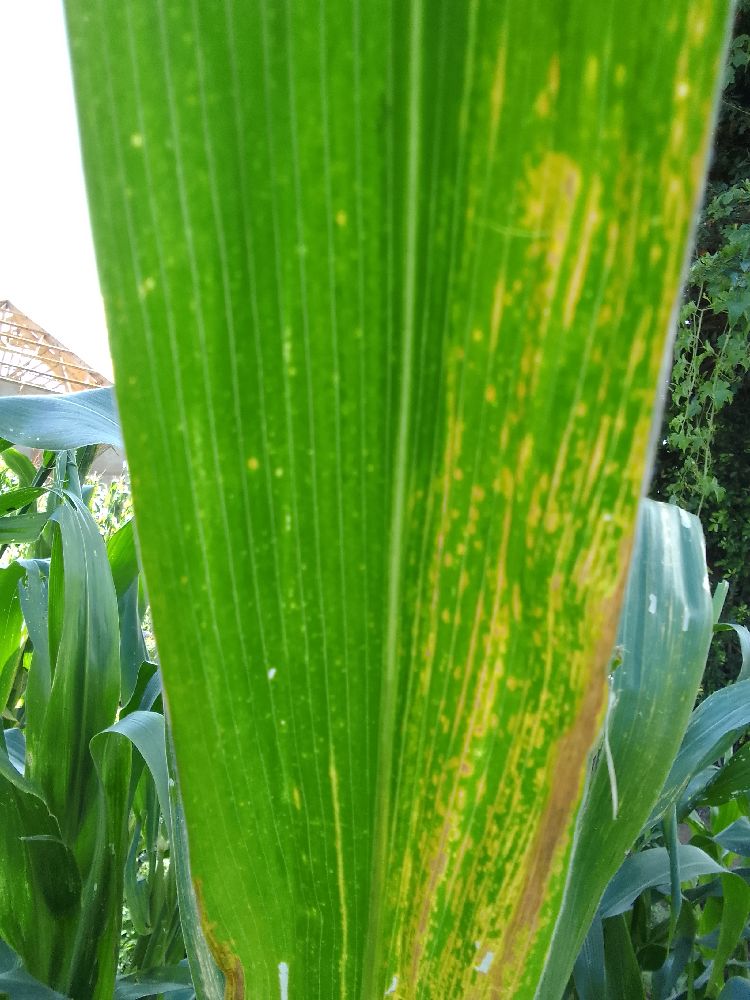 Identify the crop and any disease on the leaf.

maize, maize lethal necrosis
